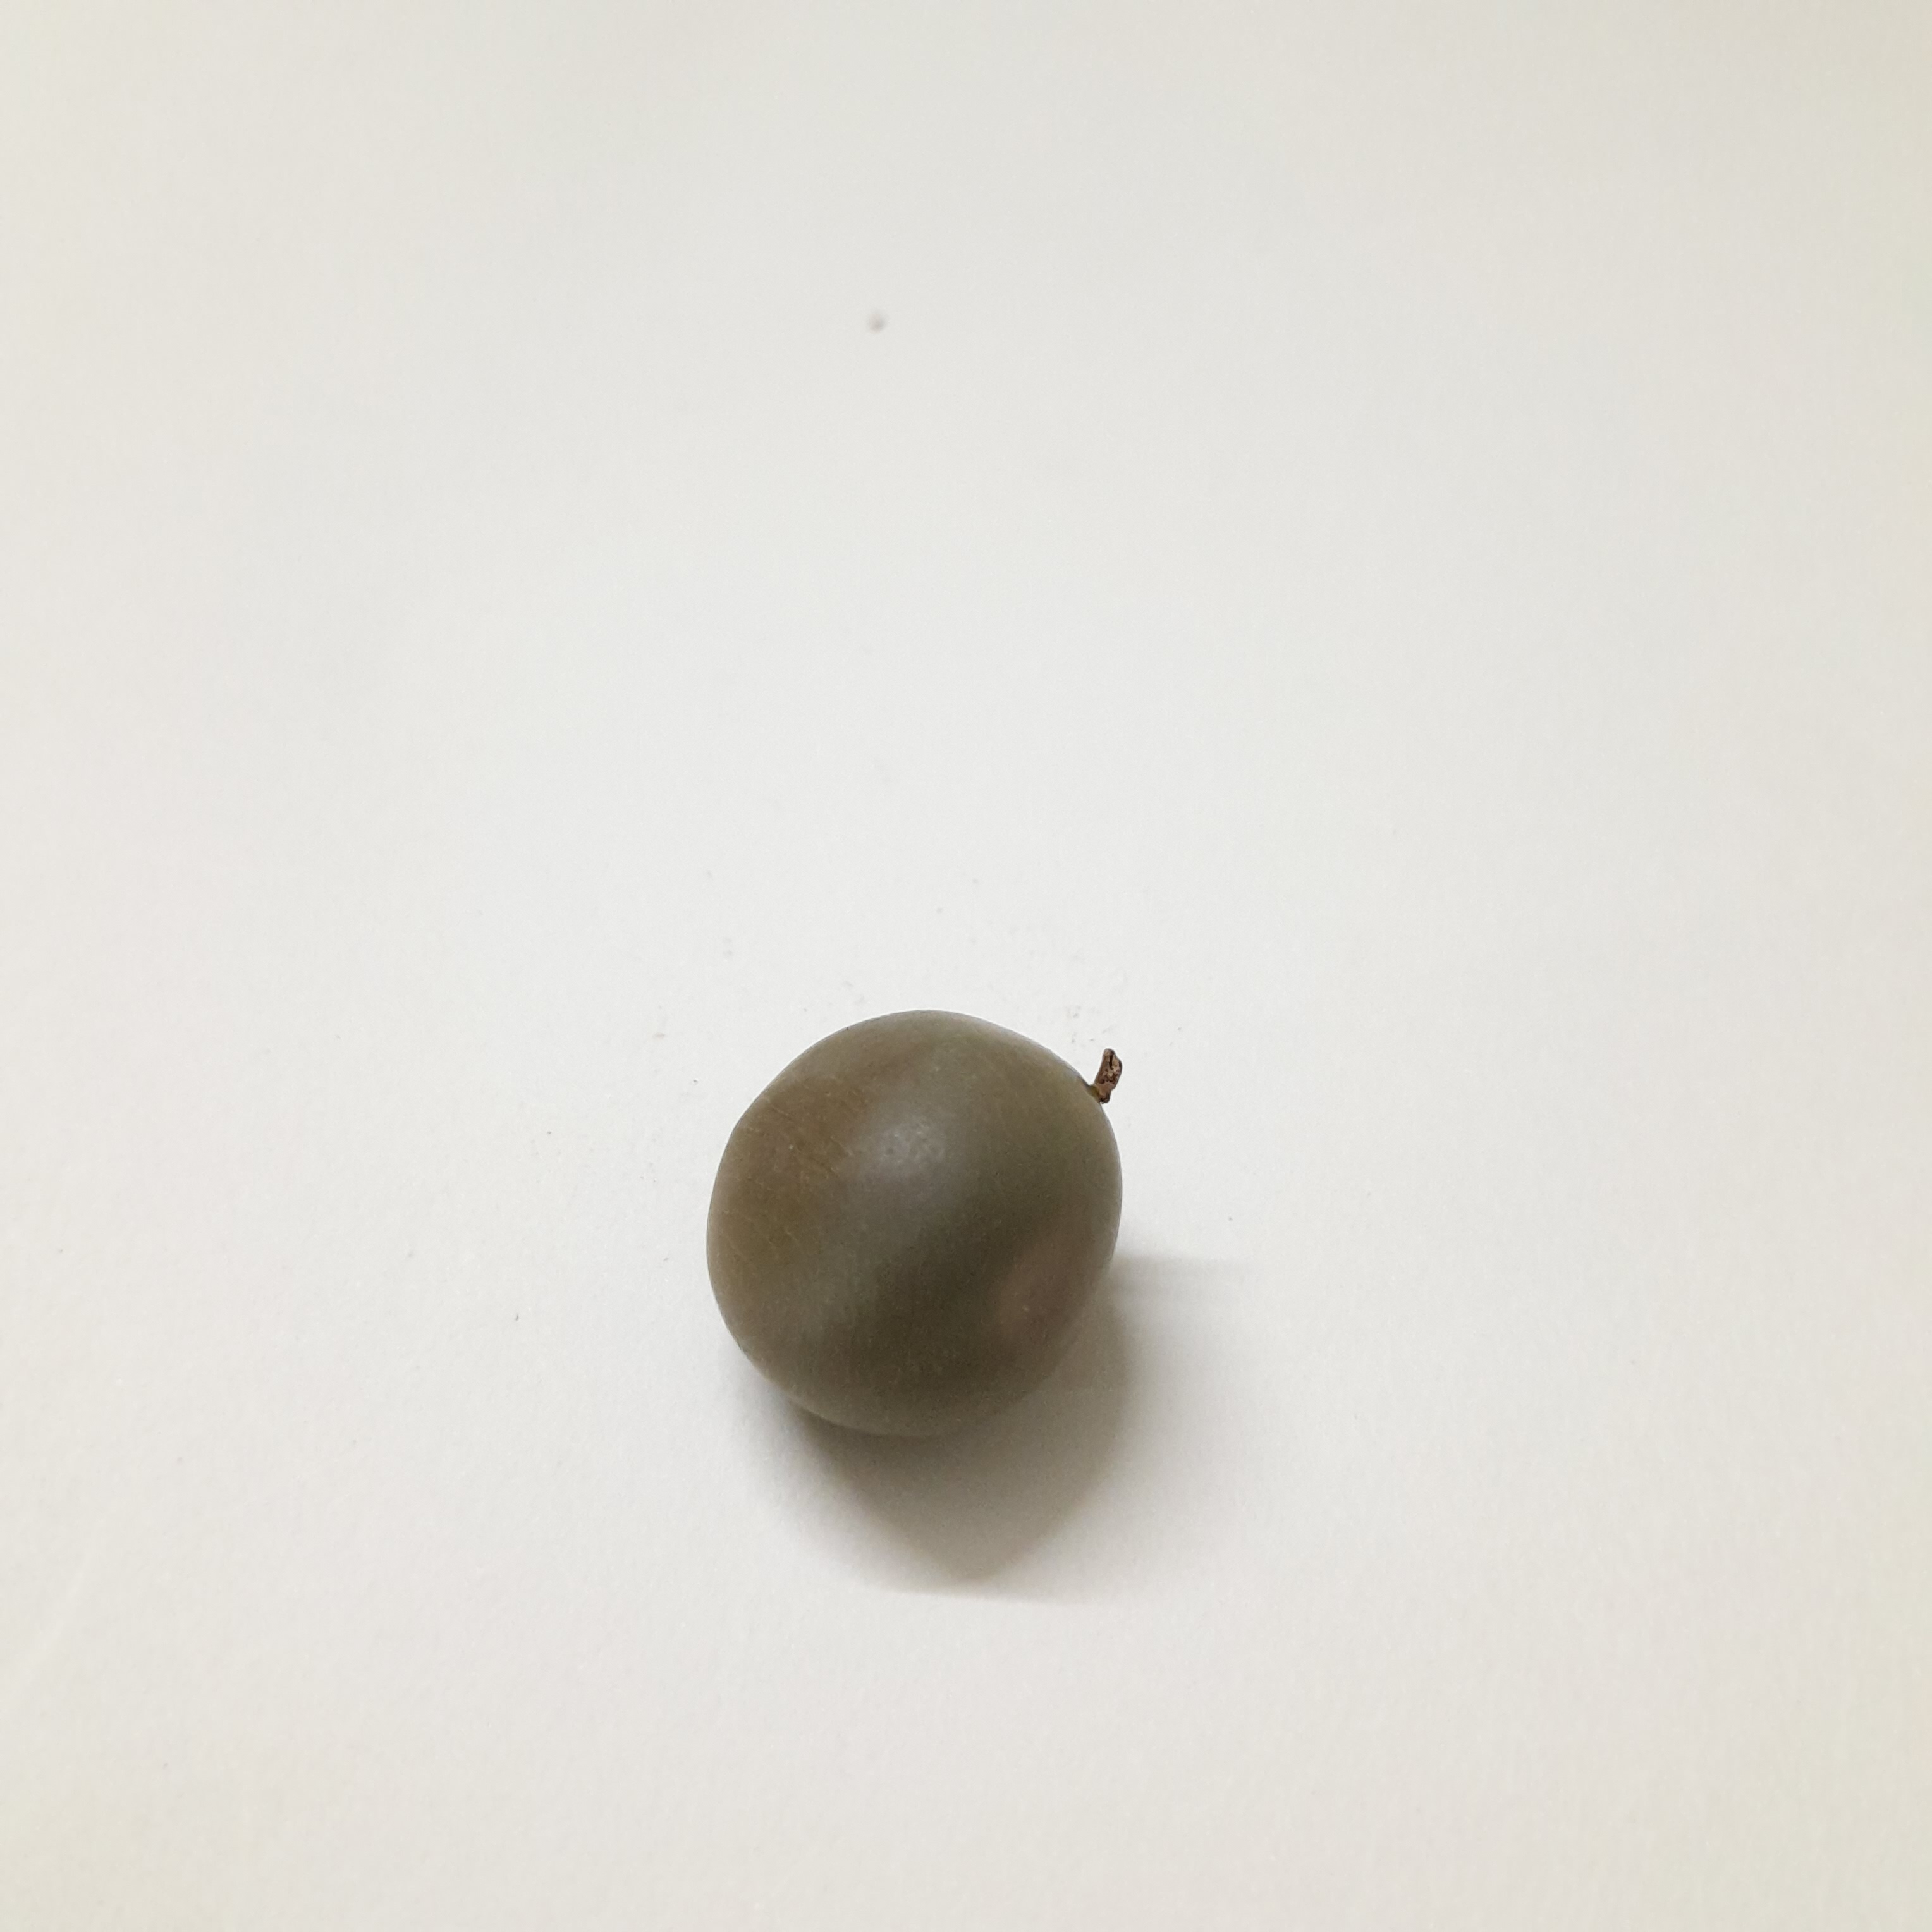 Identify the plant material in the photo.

sagargota
